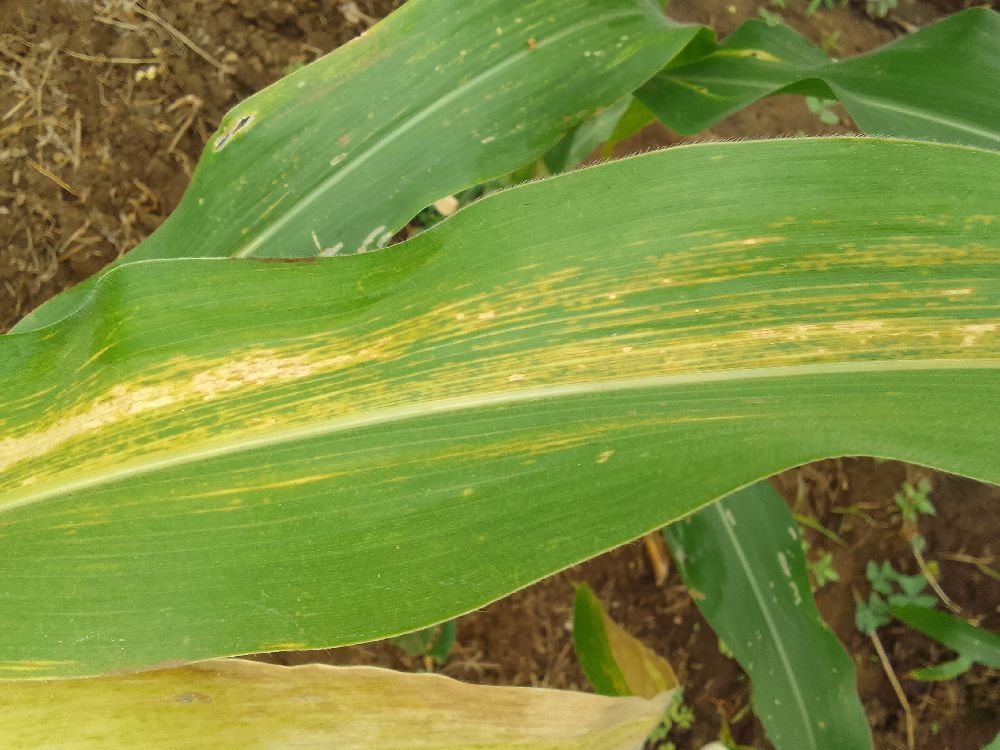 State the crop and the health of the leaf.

maize, maize lethal necrosis
